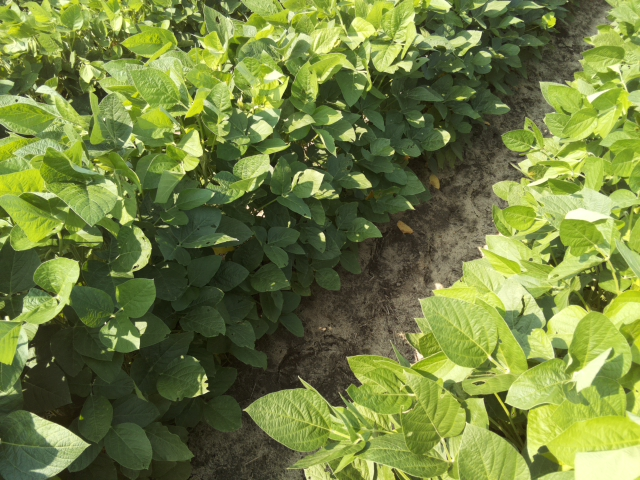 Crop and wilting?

soybean, leaves with no wilting
